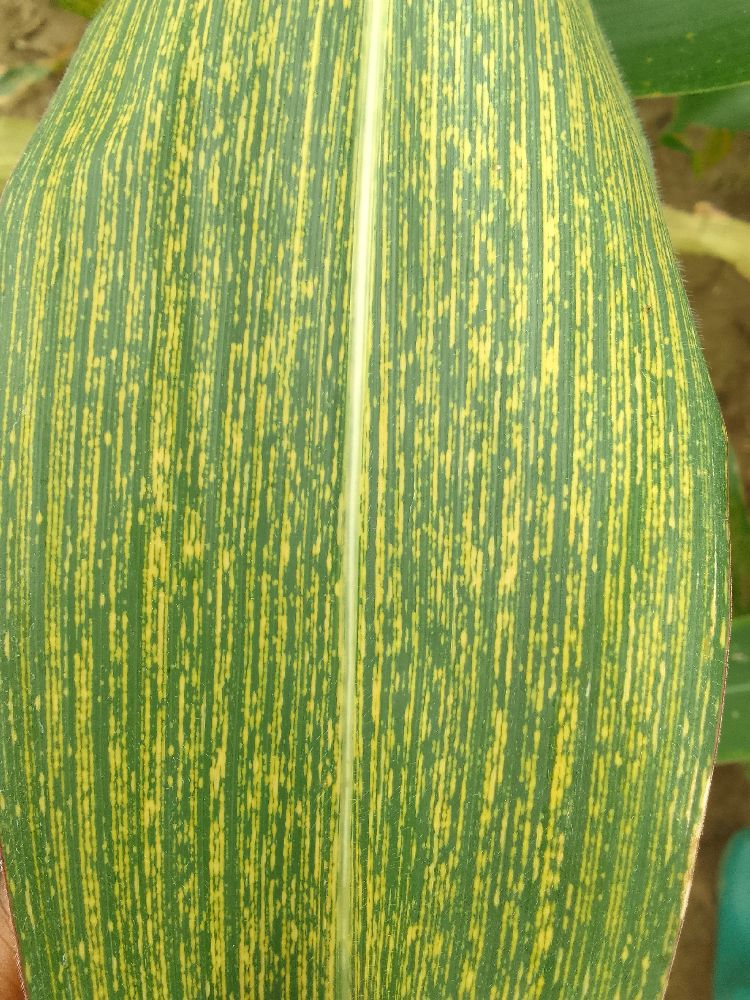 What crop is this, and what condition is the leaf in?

maize, maize streak virus
